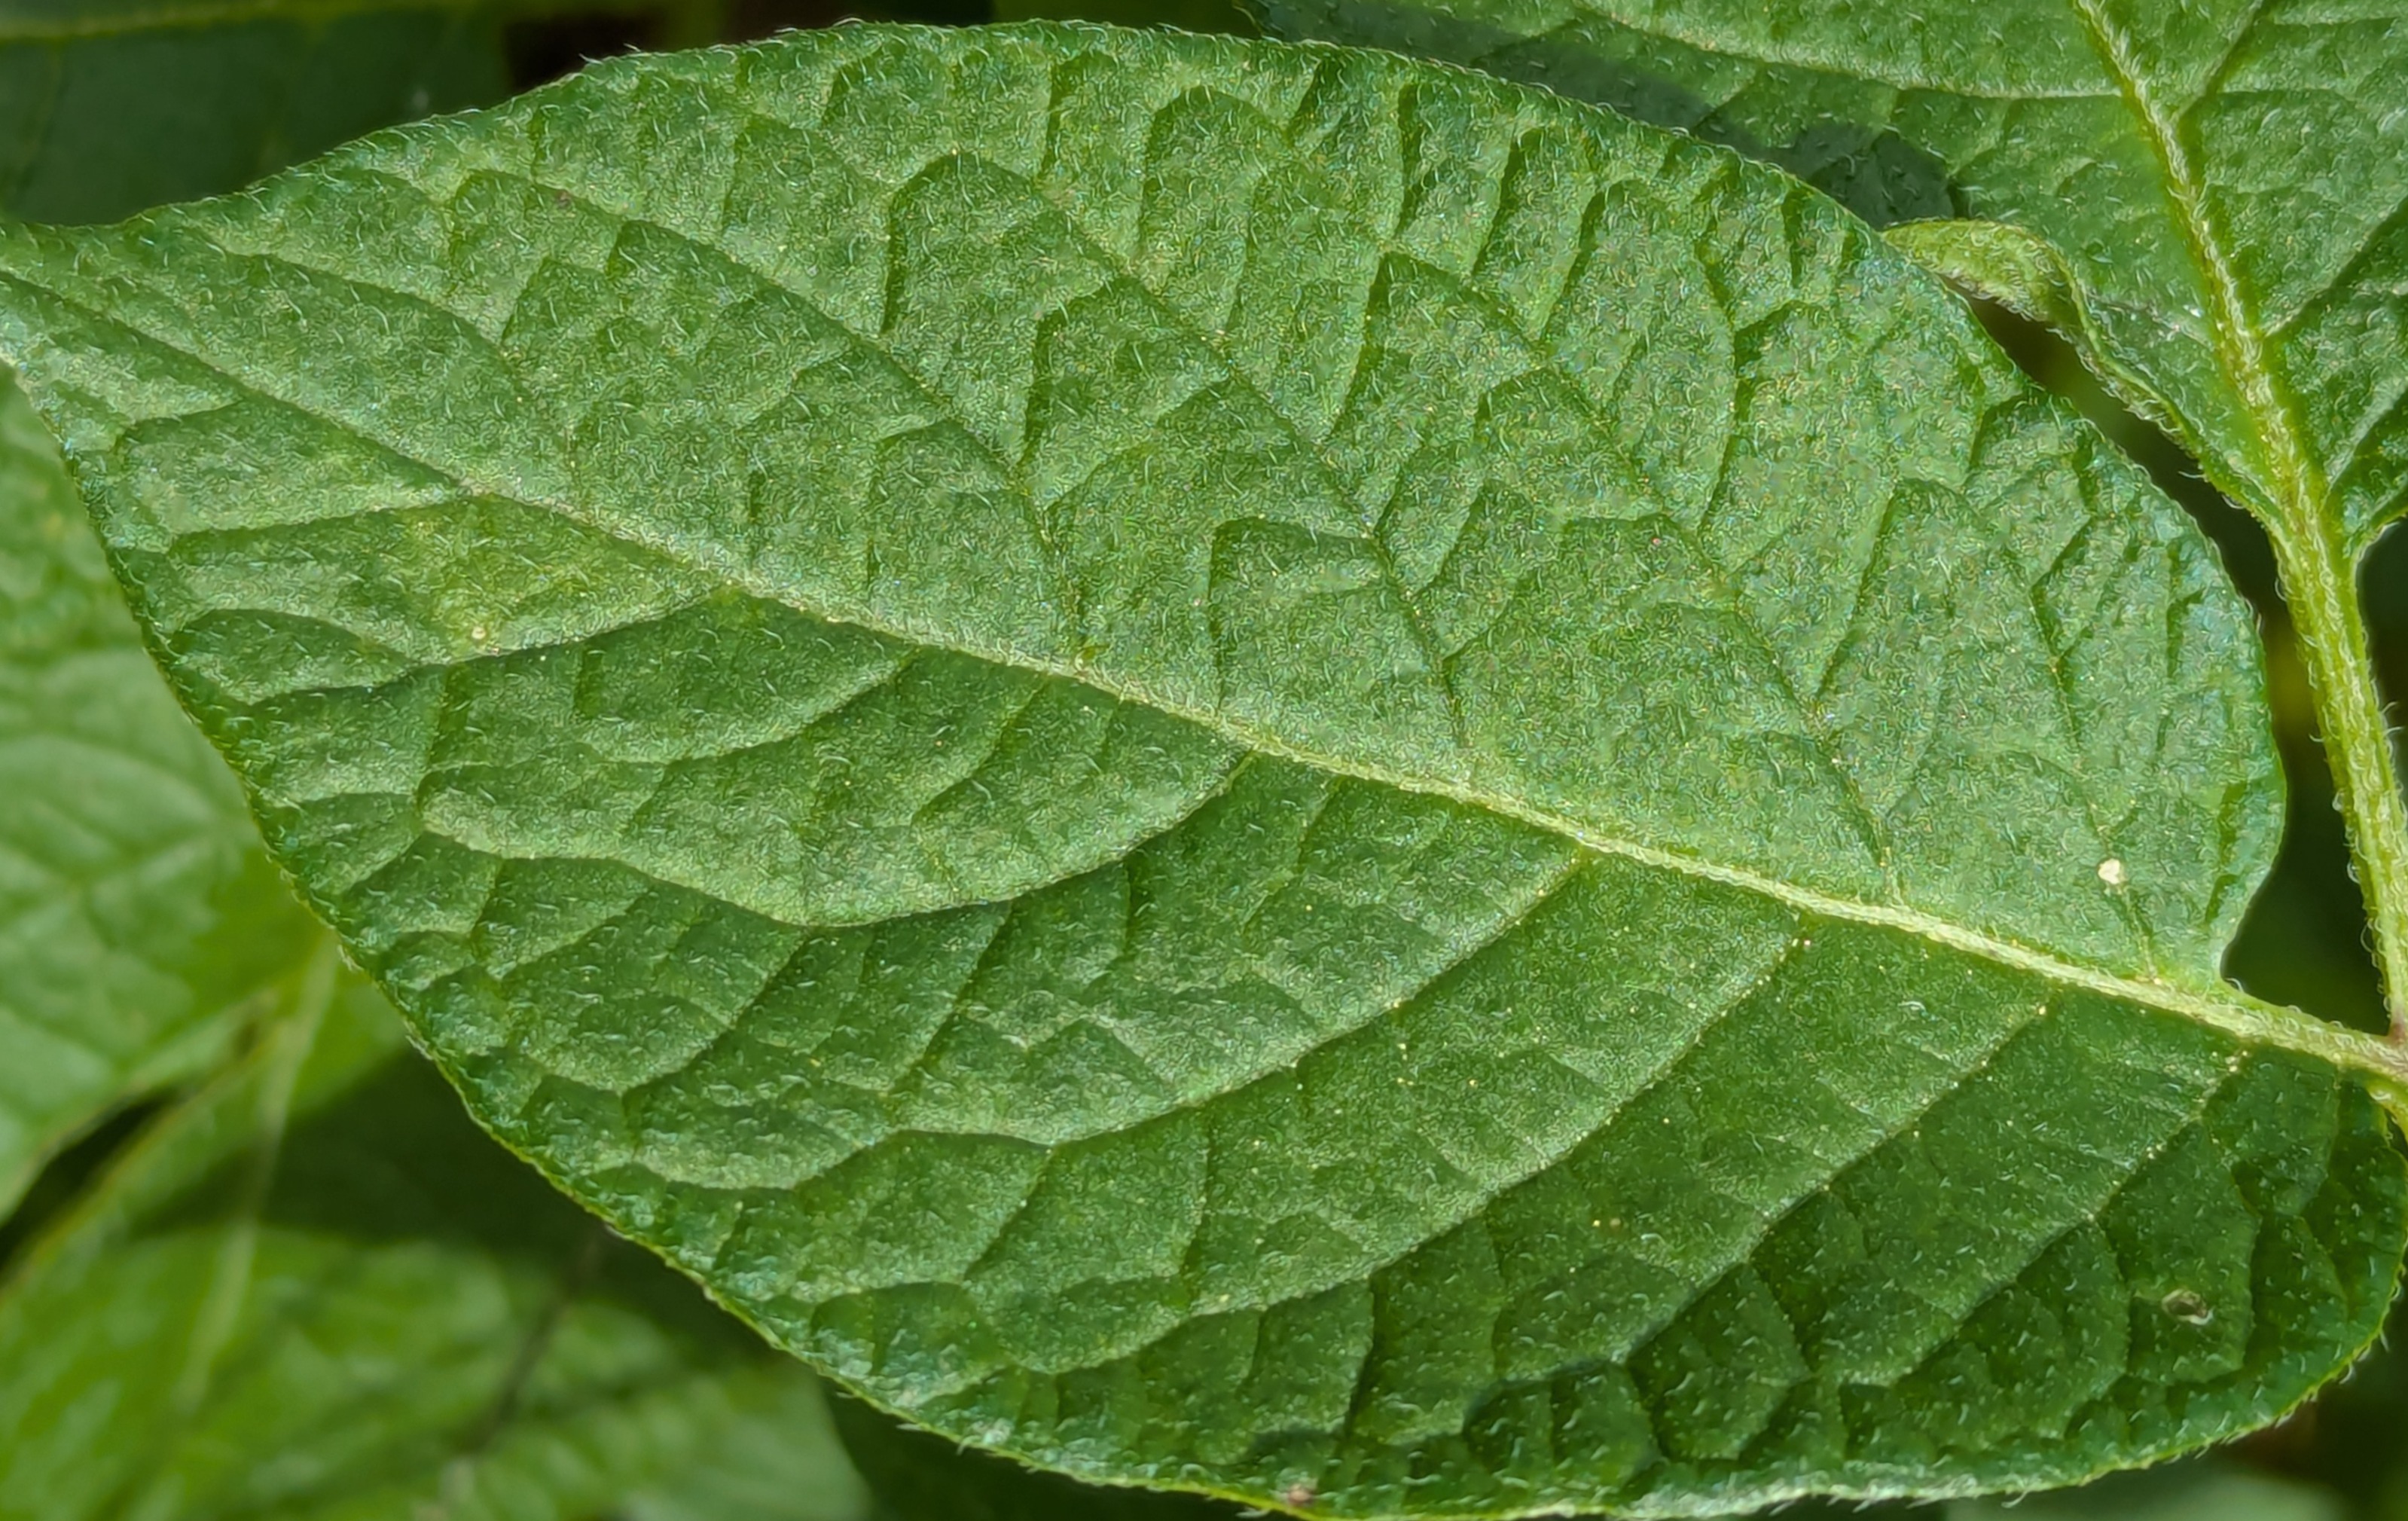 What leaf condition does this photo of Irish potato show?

healthy
